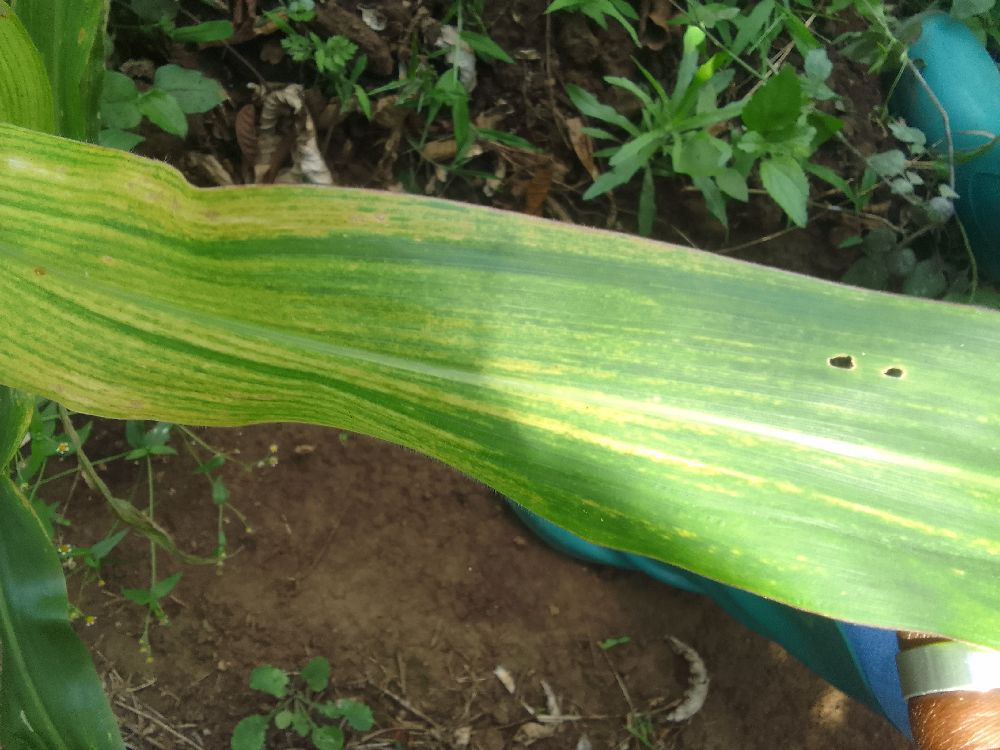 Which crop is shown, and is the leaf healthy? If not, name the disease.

maize, maize lethal necrosis
